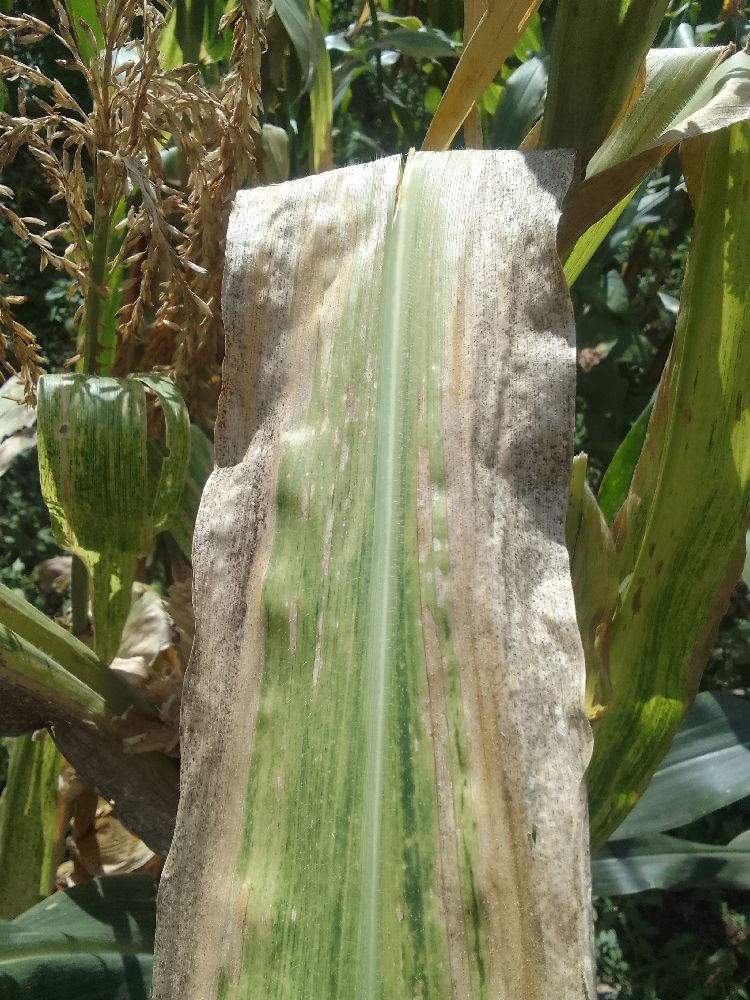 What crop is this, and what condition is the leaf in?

maize, maize lethal necrosis
